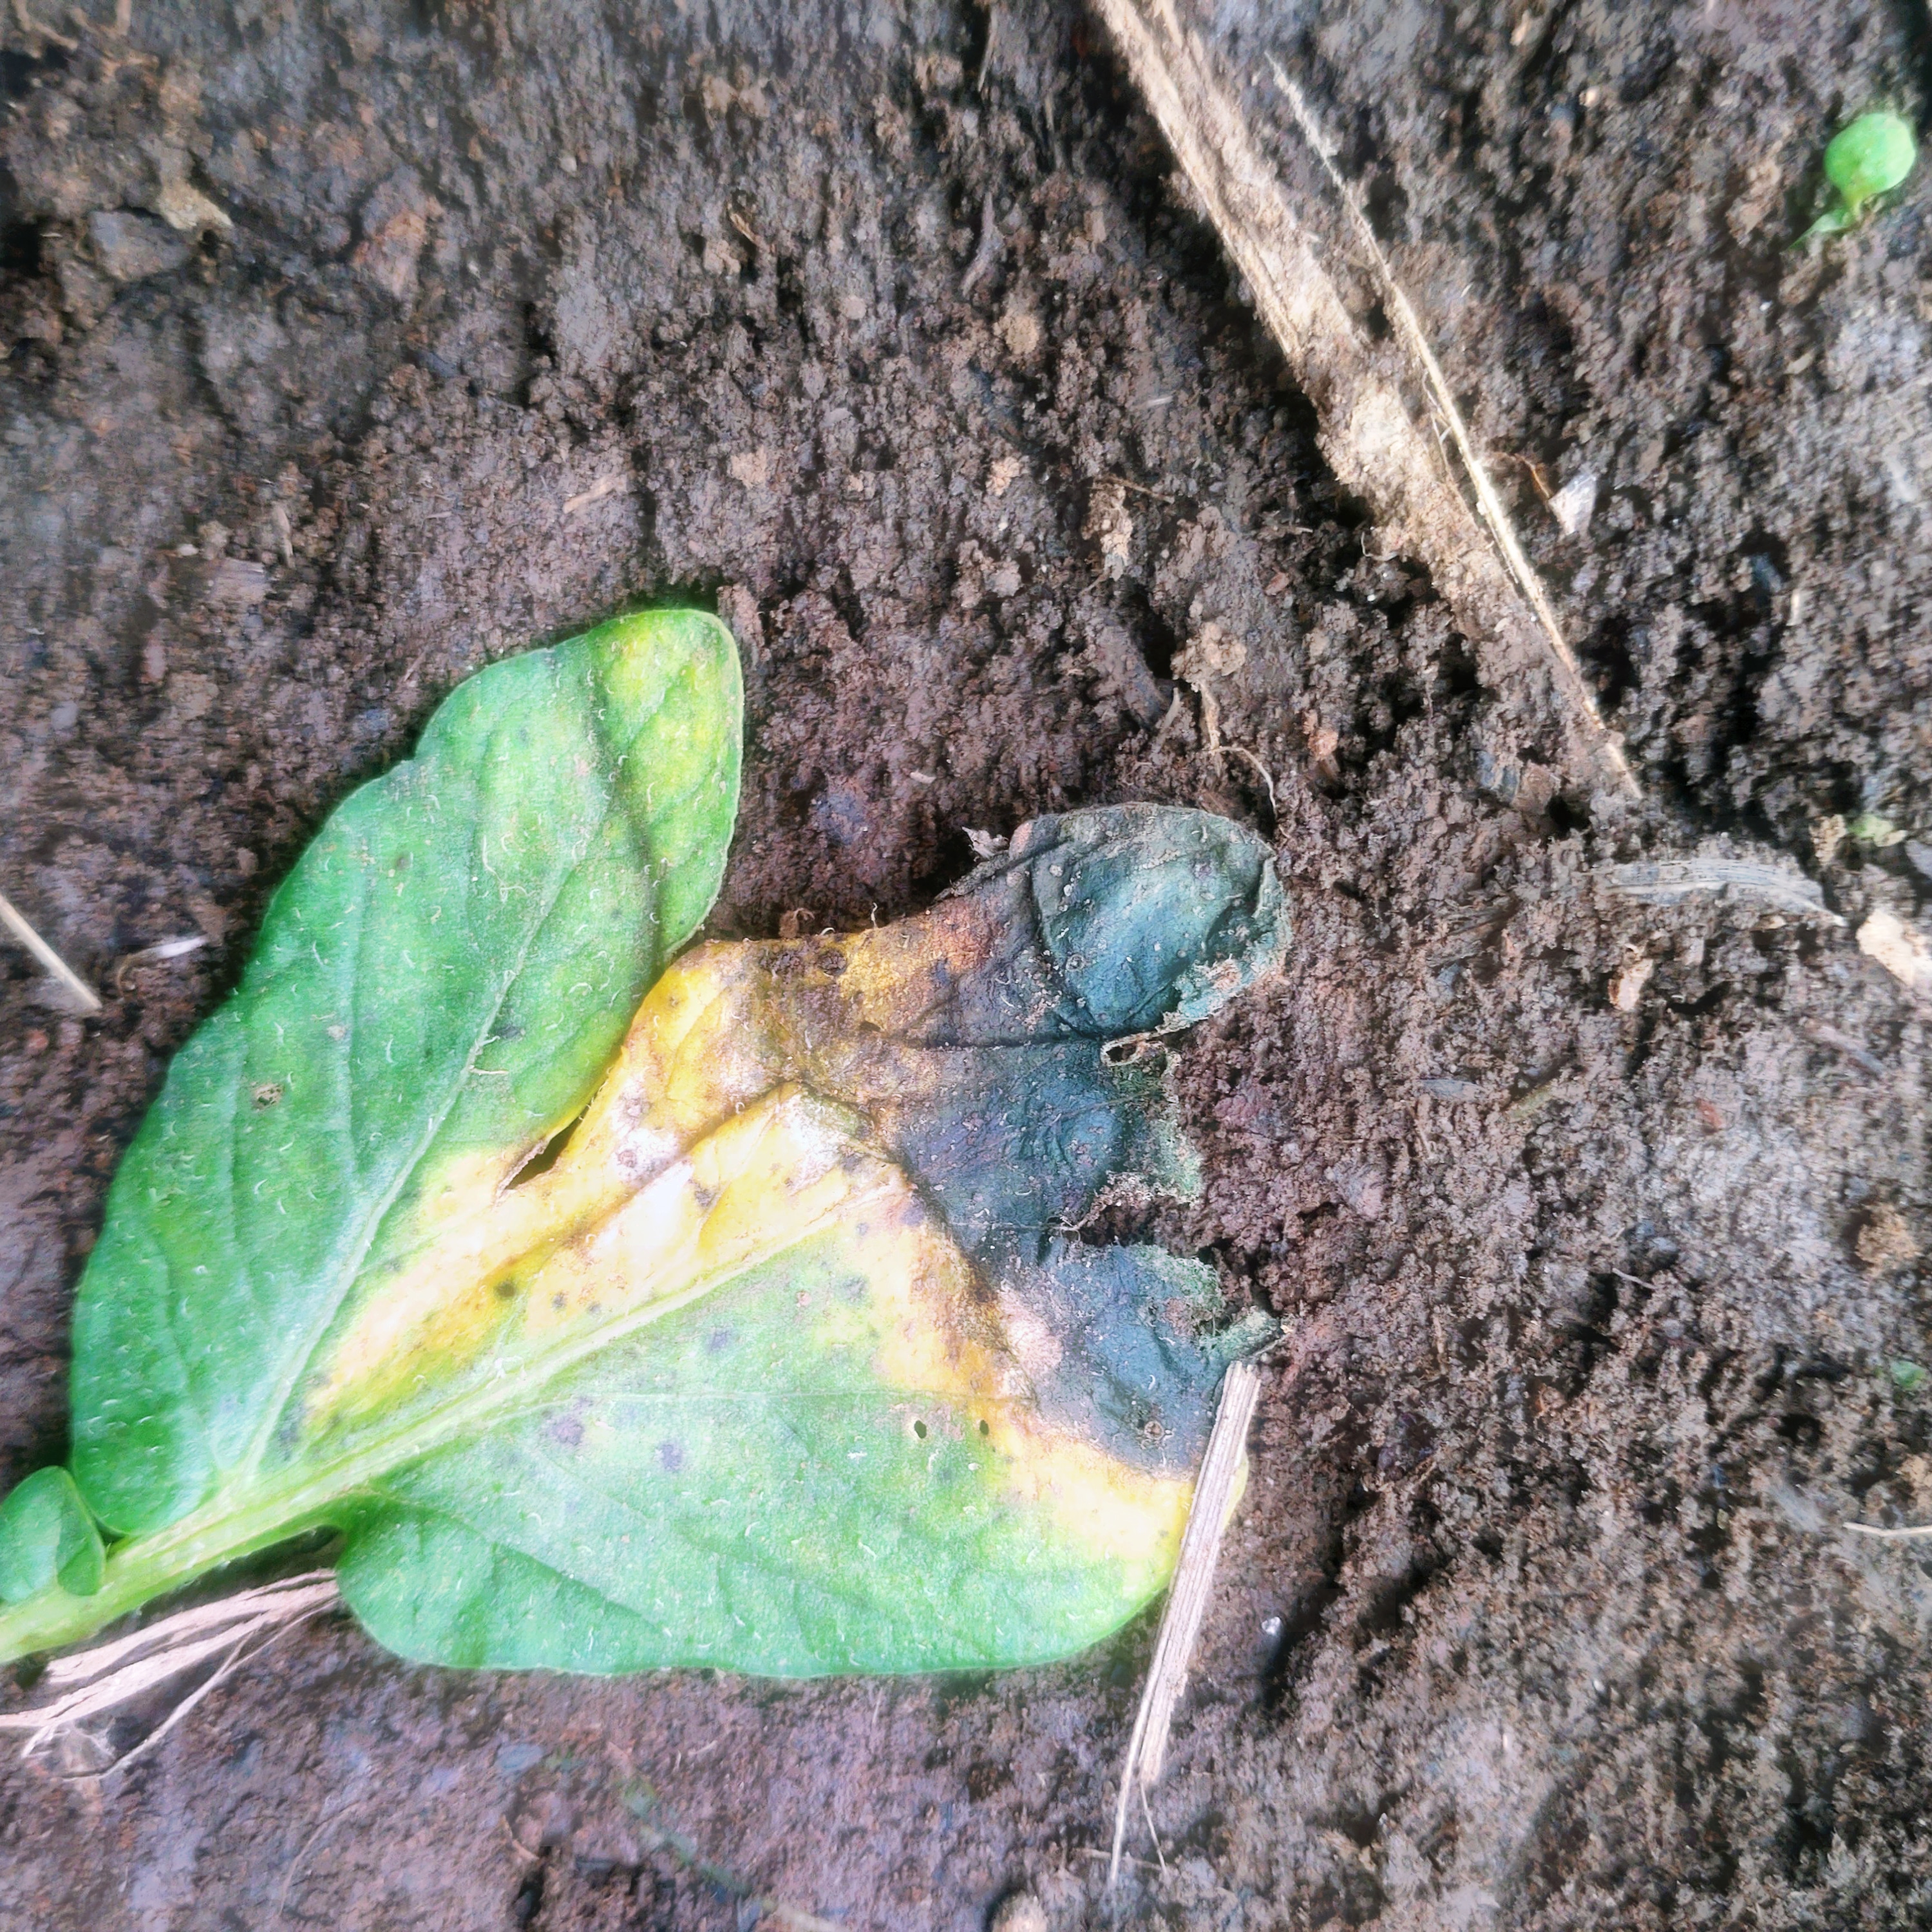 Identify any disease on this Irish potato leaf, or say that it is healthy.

late blight
